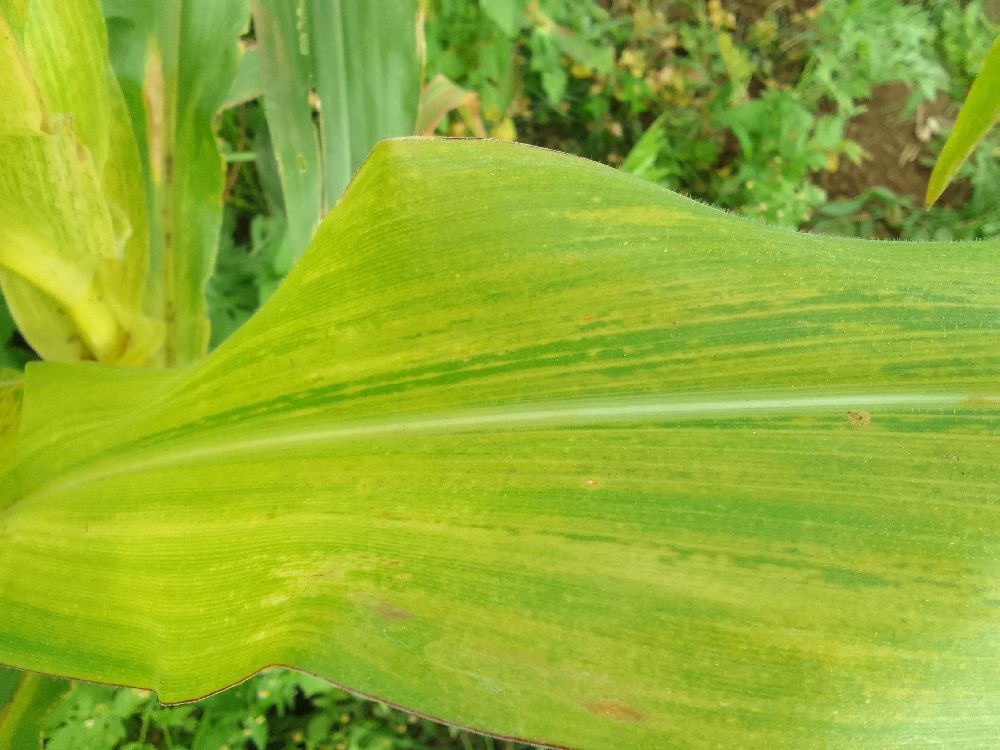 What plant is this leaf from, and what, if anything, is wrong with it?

maize, maize lethal necrosis
